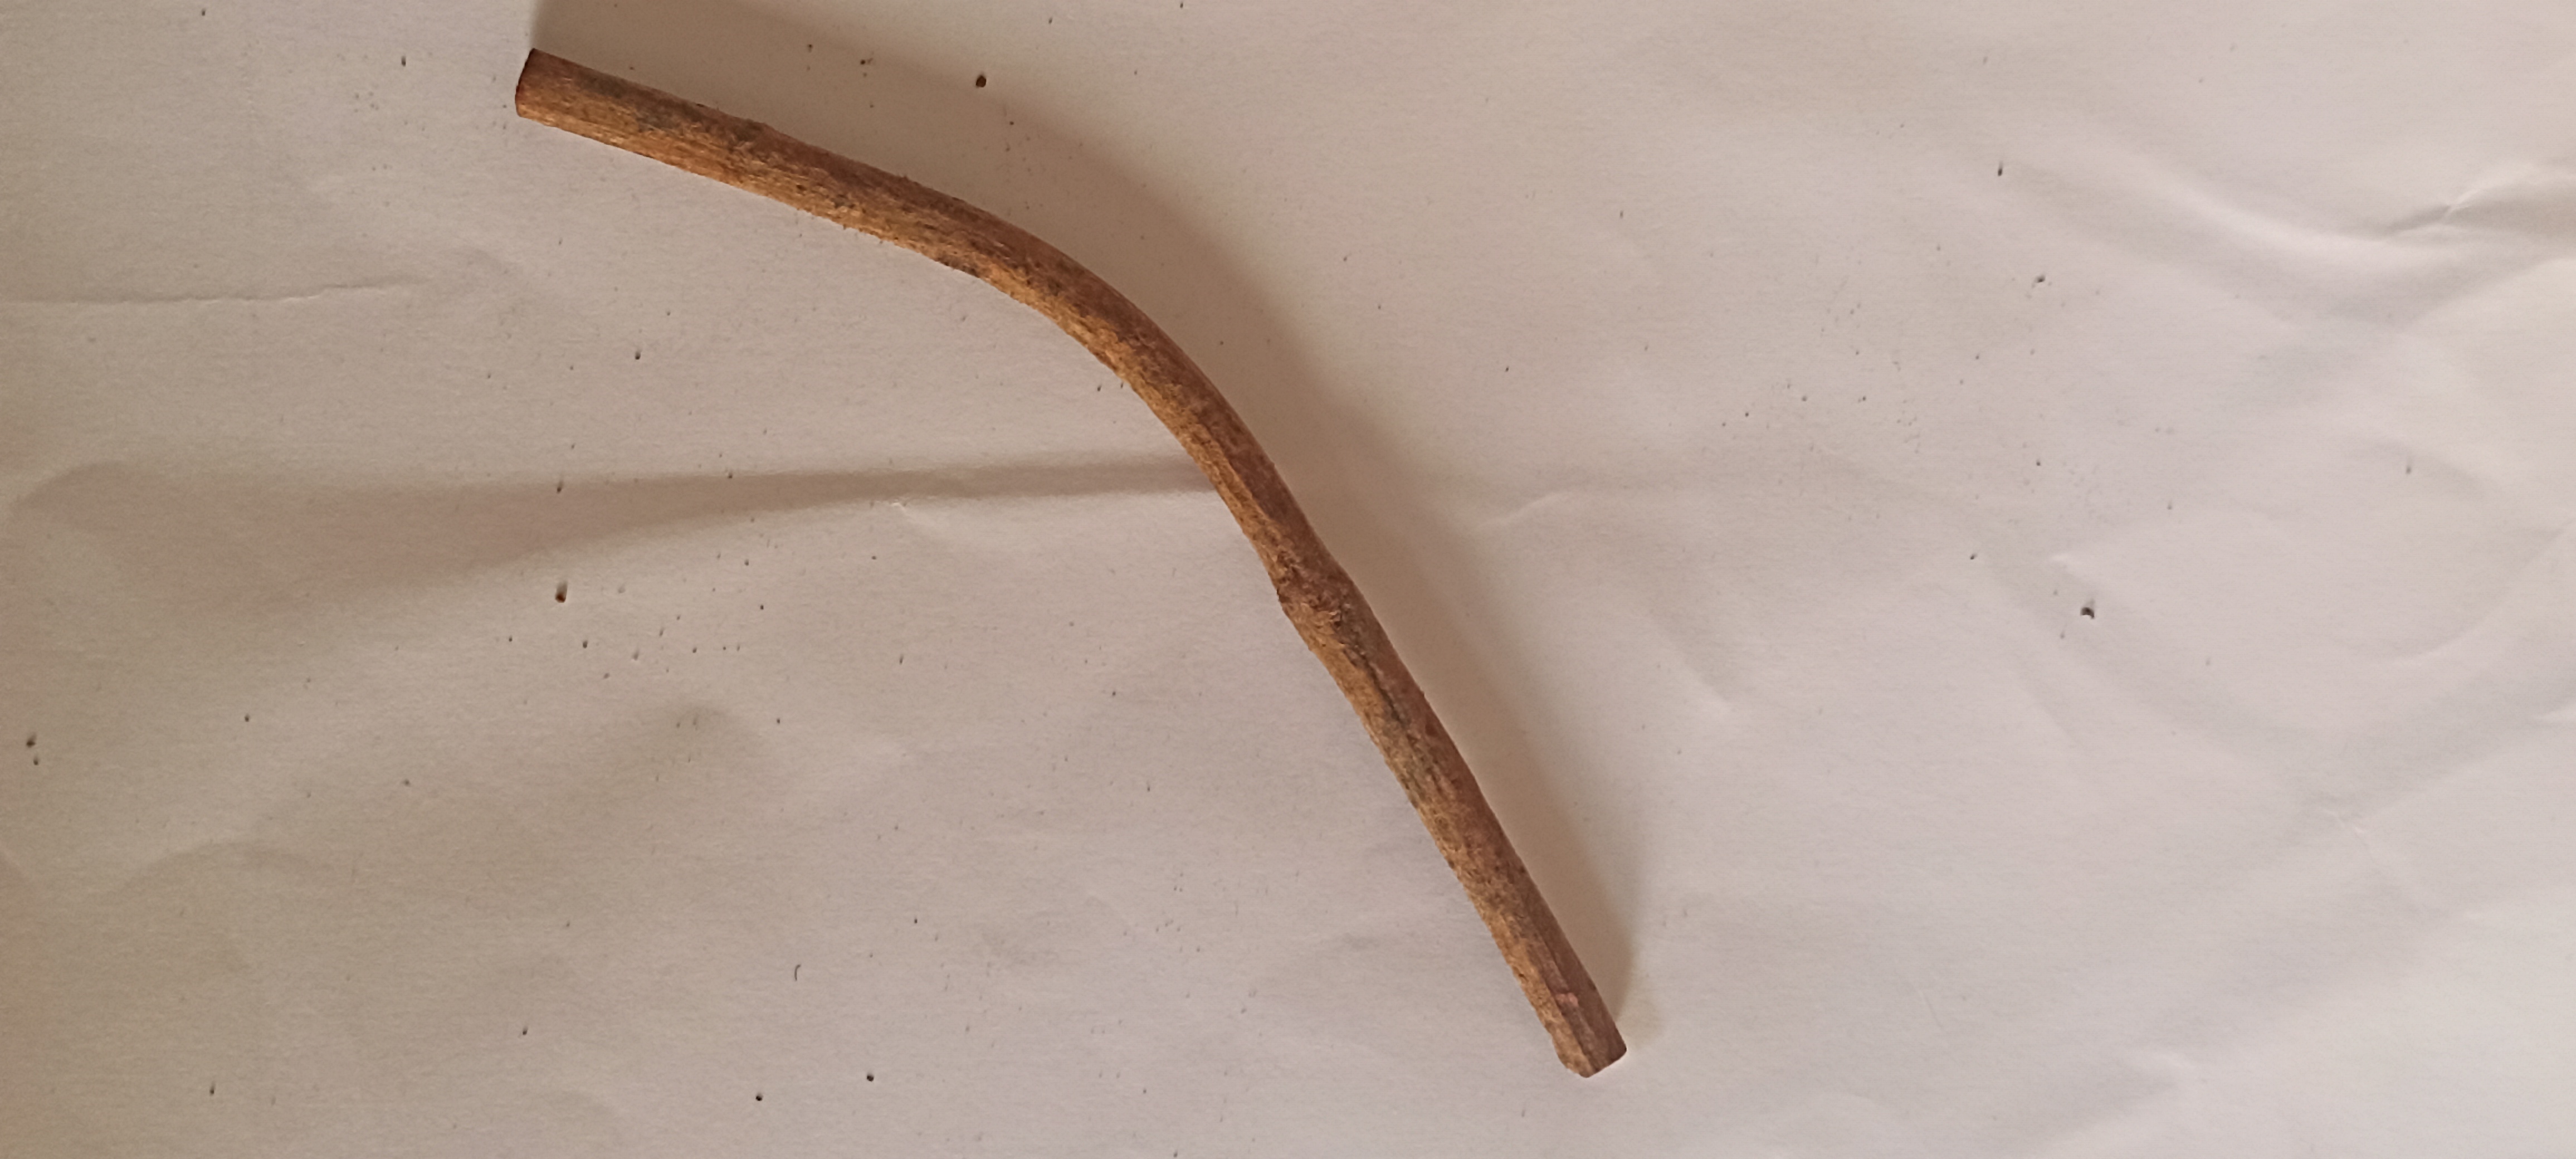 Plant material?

manjistha
